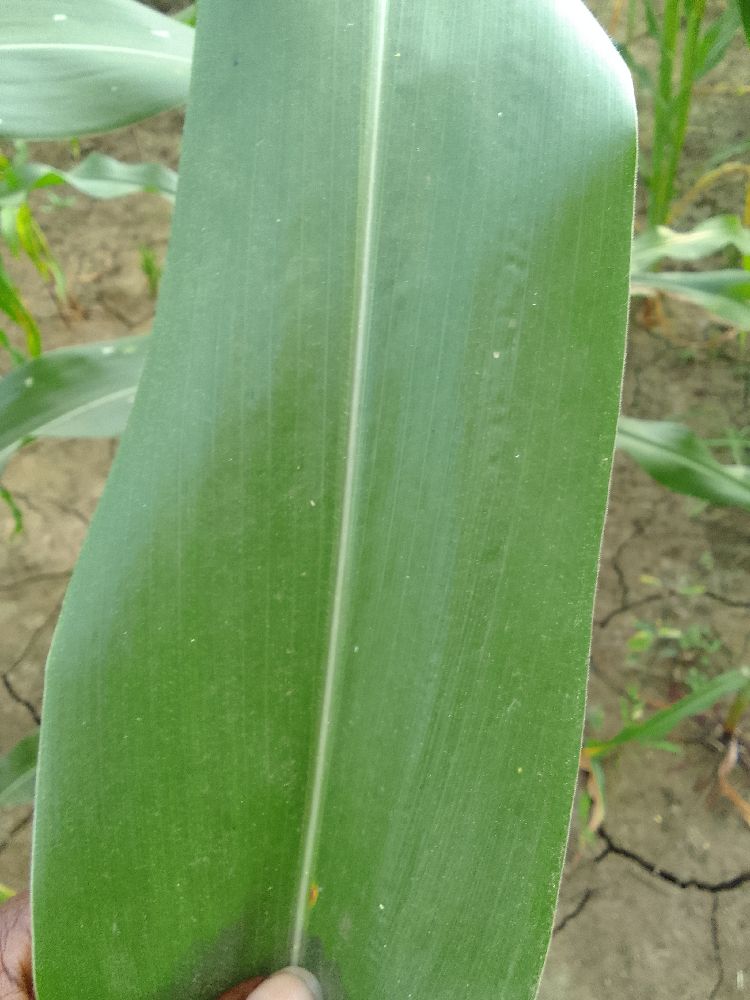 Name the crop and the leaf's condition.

maize, healthy
